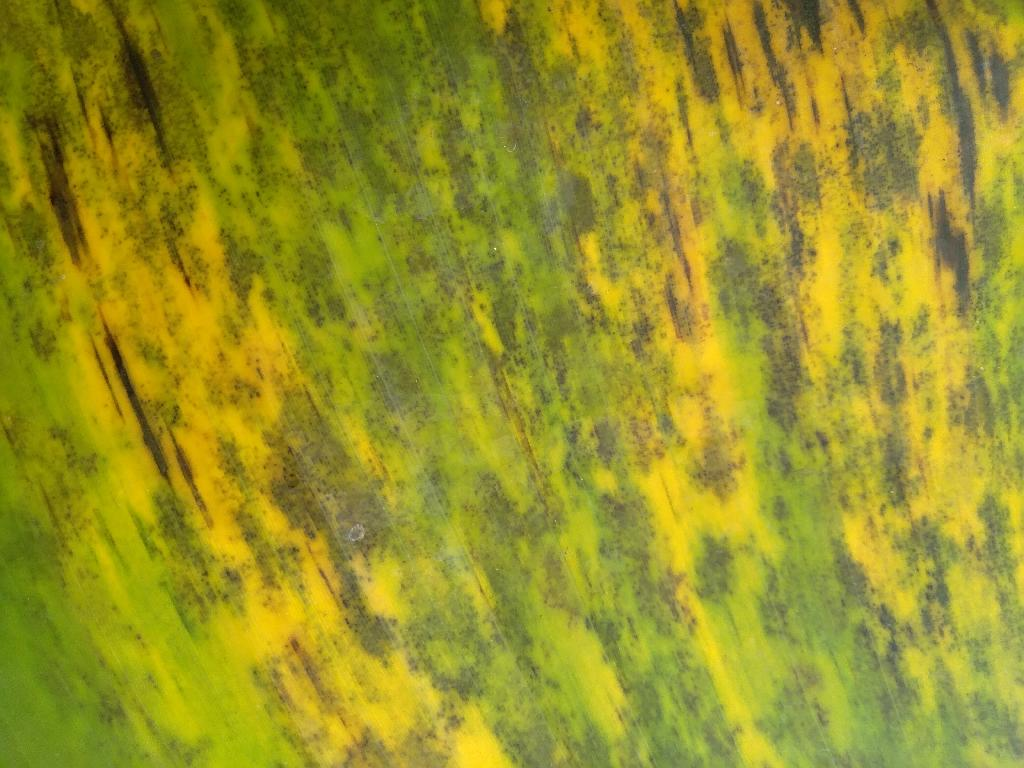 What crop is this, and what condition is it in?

banana, black sigatoka
